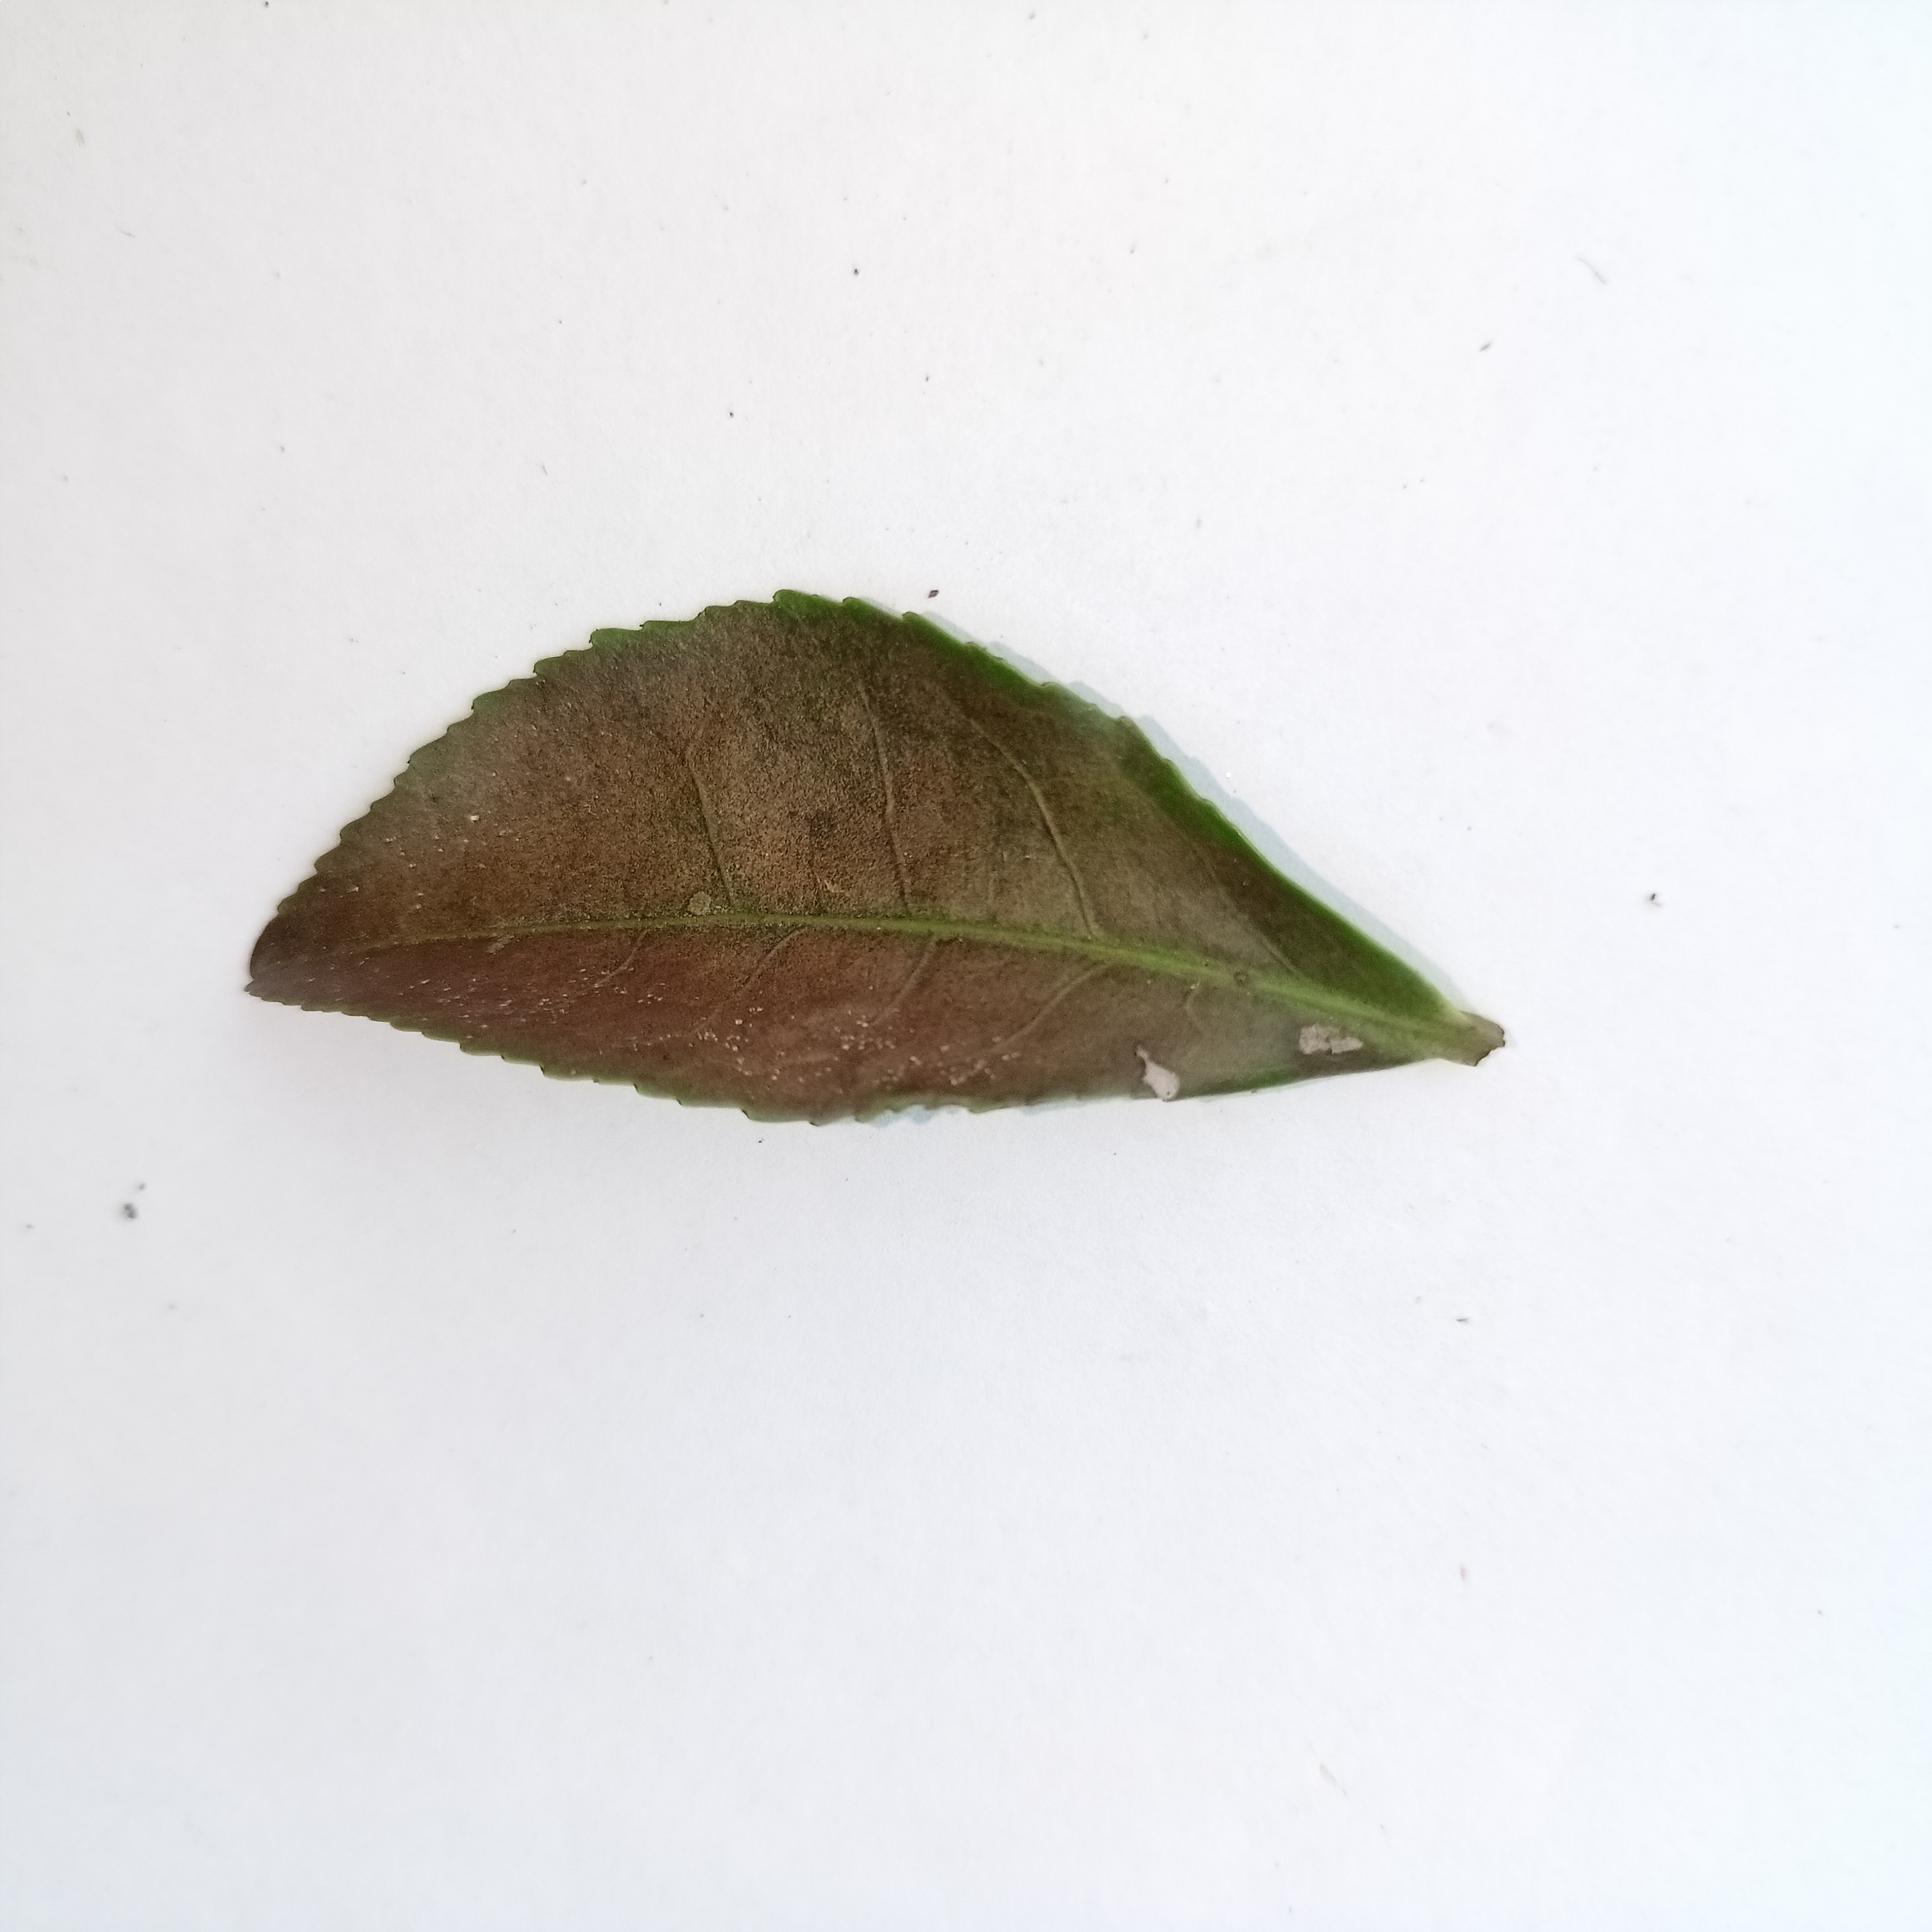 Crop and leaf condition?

tea, red rust
